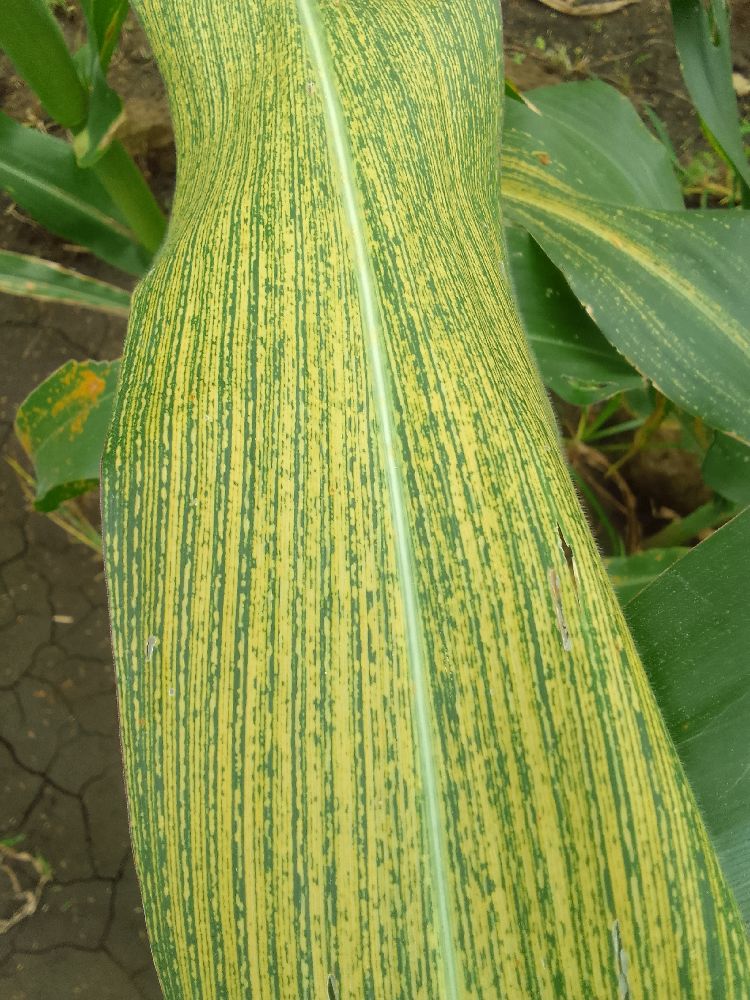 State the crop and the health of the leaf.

maize, maize streak virus
